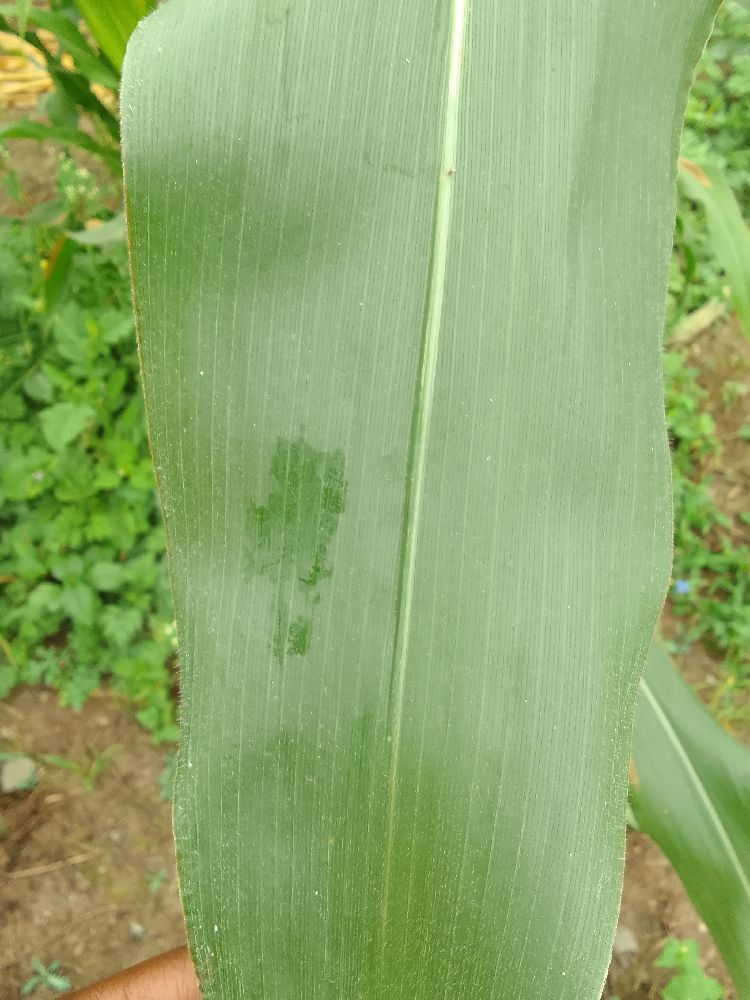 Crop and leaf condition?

maize, healthy
